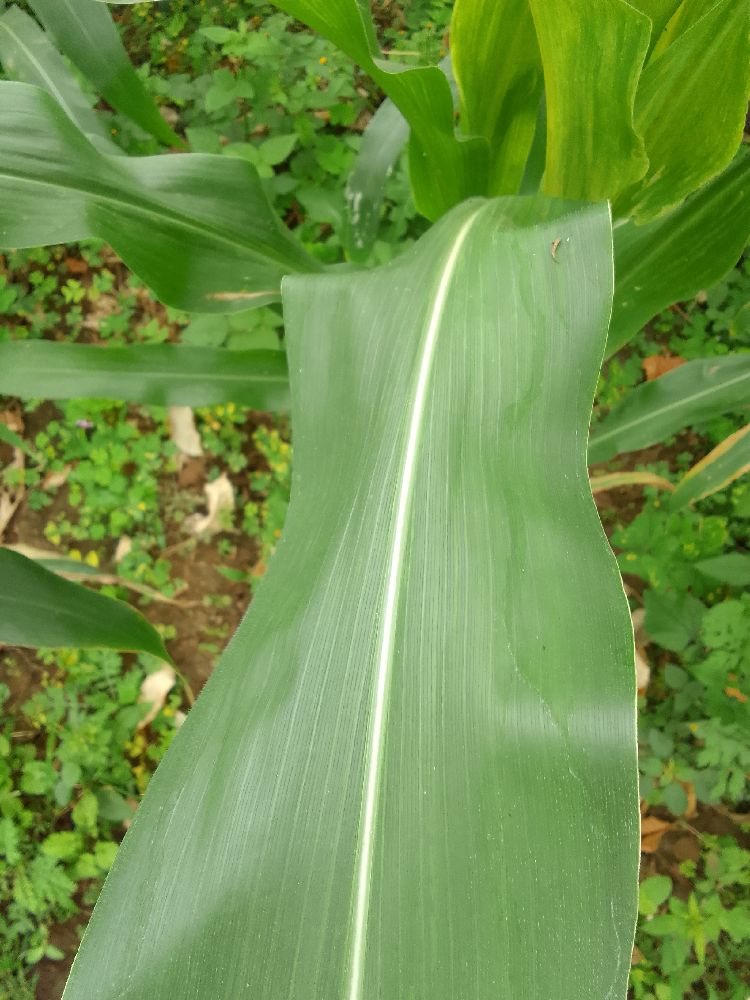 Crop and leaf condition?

maize, healthy
